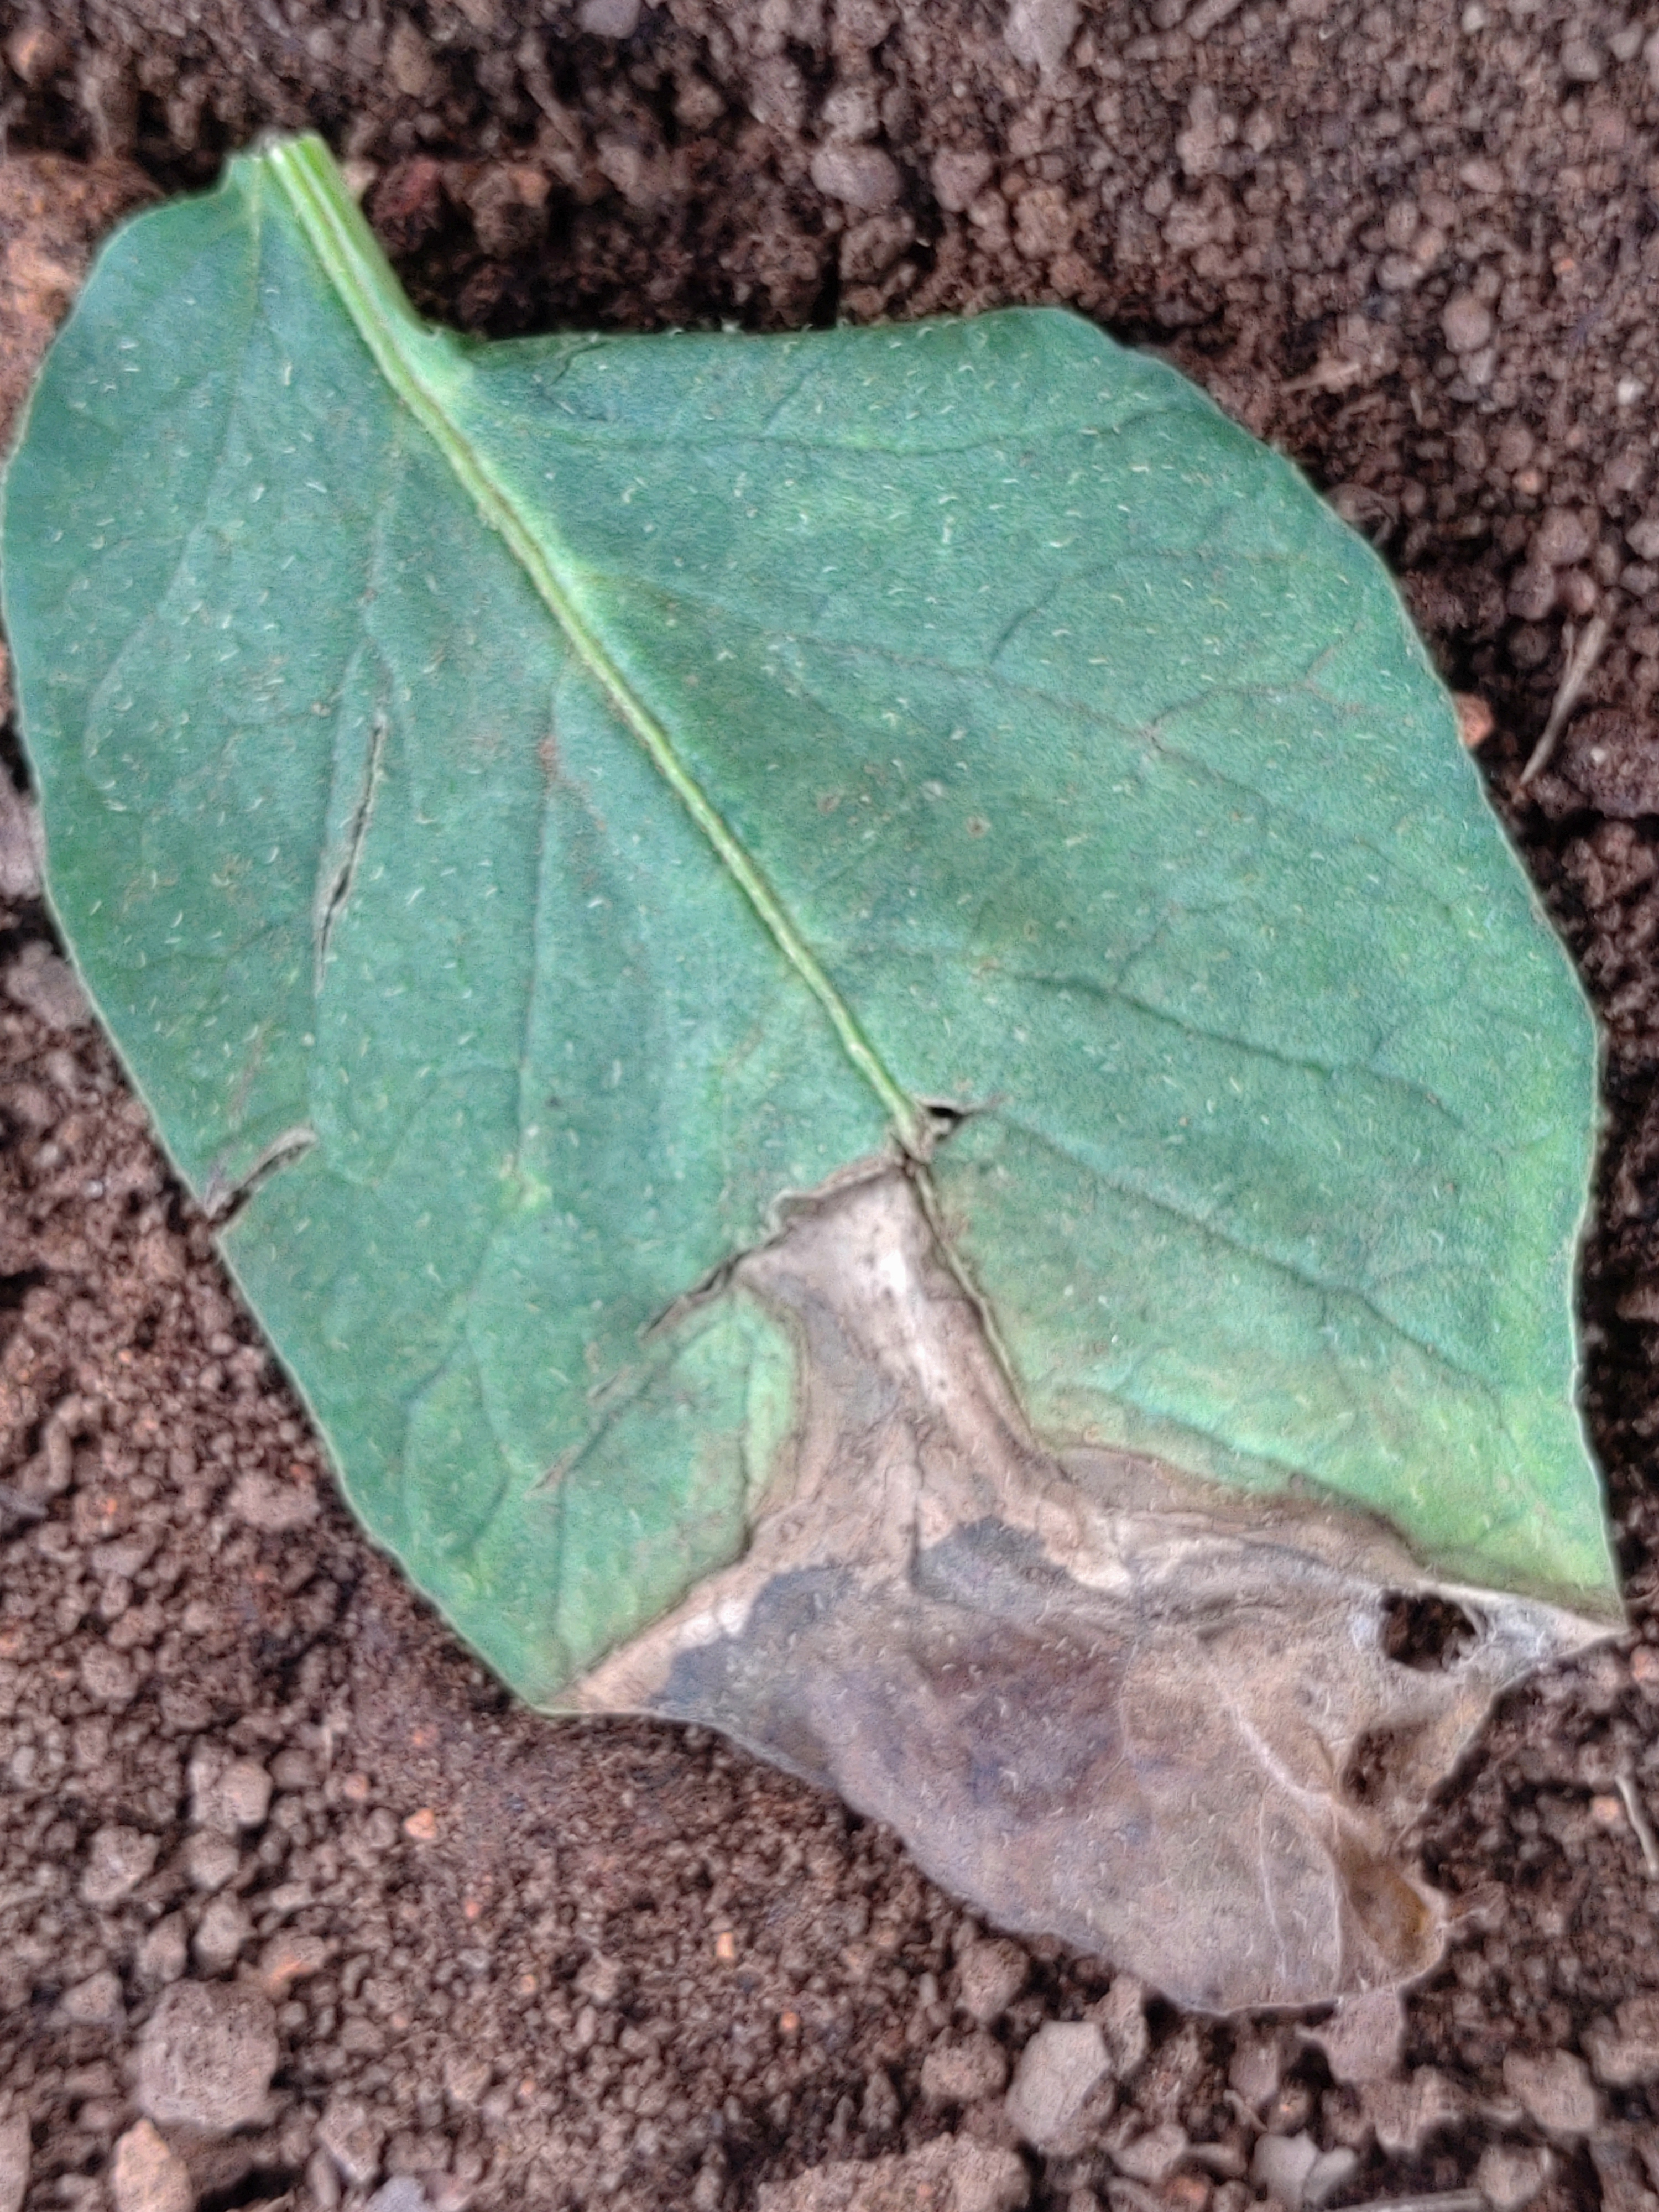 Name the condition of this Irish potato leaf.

early blight
